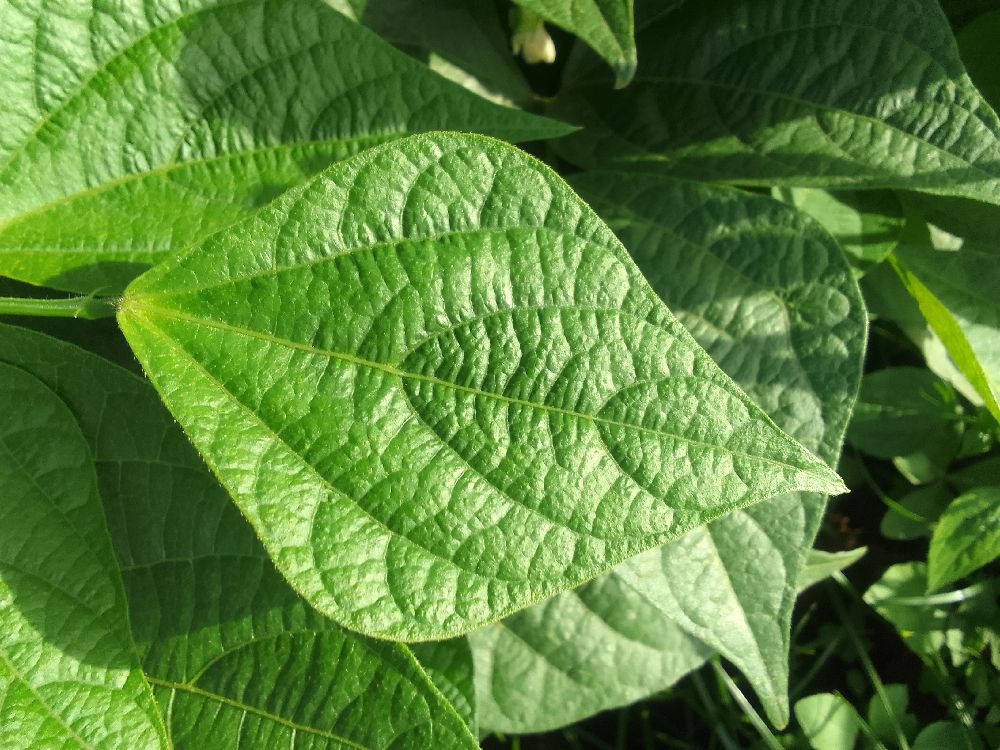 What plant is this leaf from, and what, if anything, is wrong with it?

common bean, healthy
